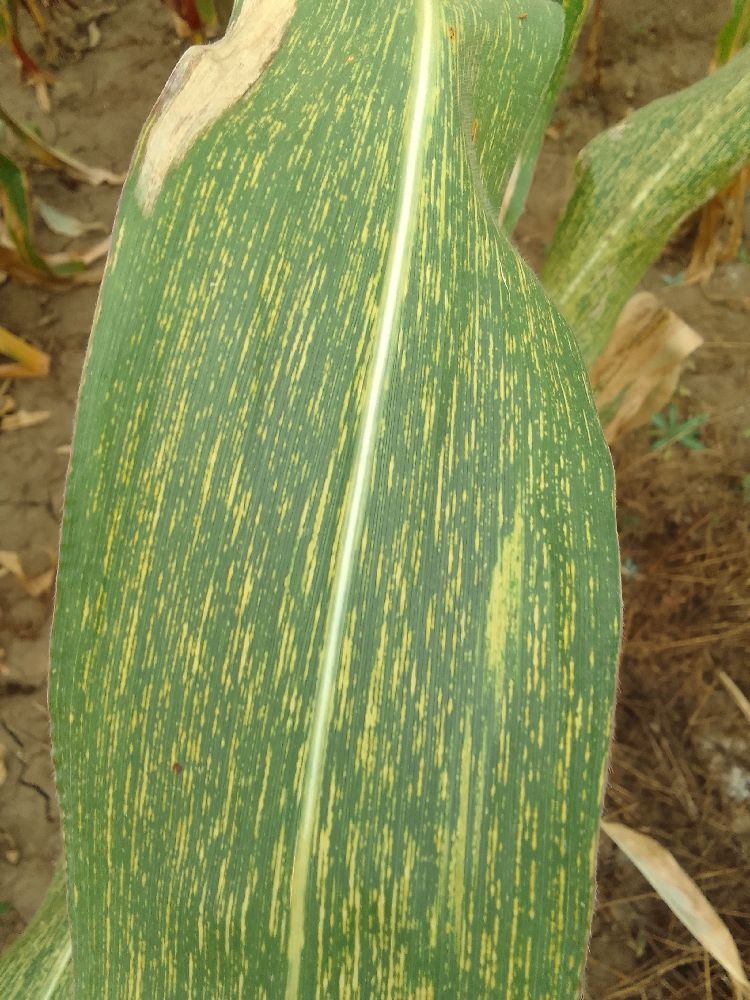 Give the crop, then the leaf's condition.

maize, maize streak virus
